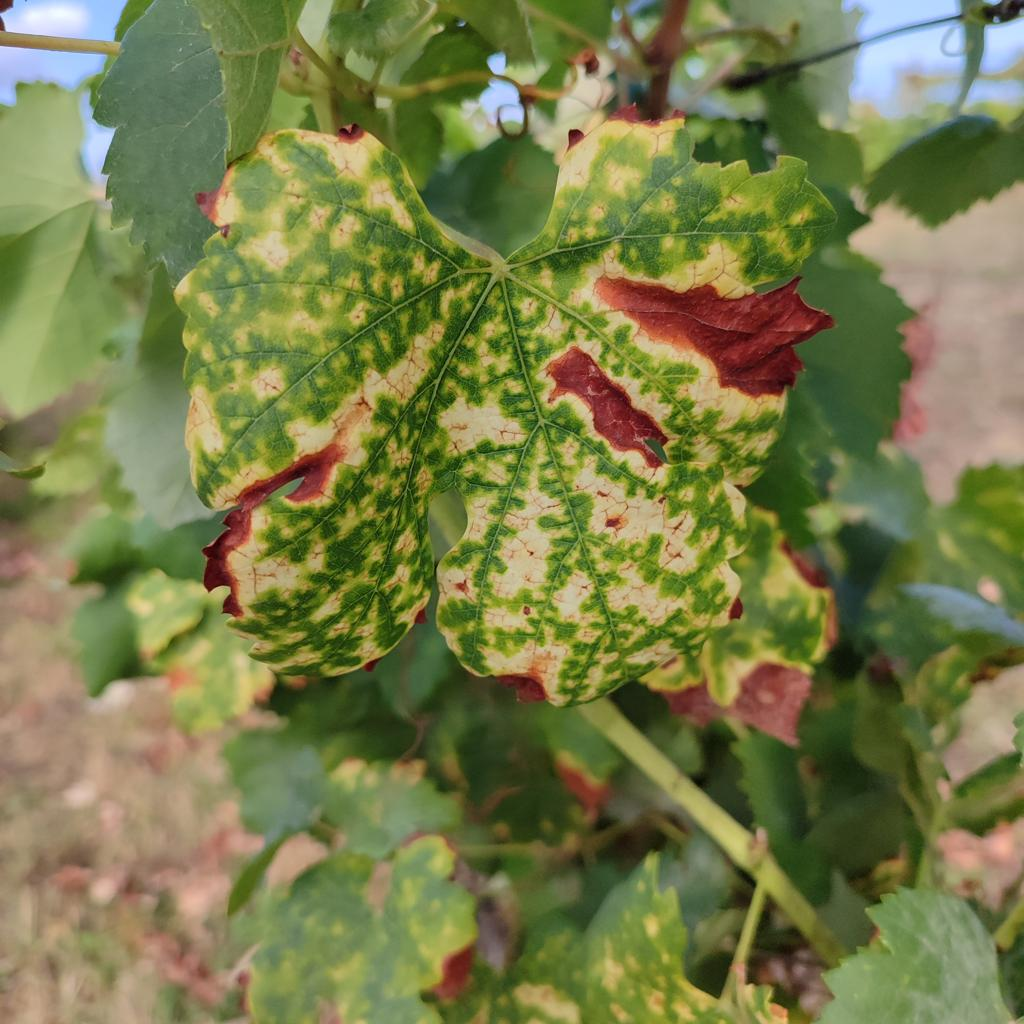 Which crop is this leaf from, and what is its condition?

grapevine, esca complex
